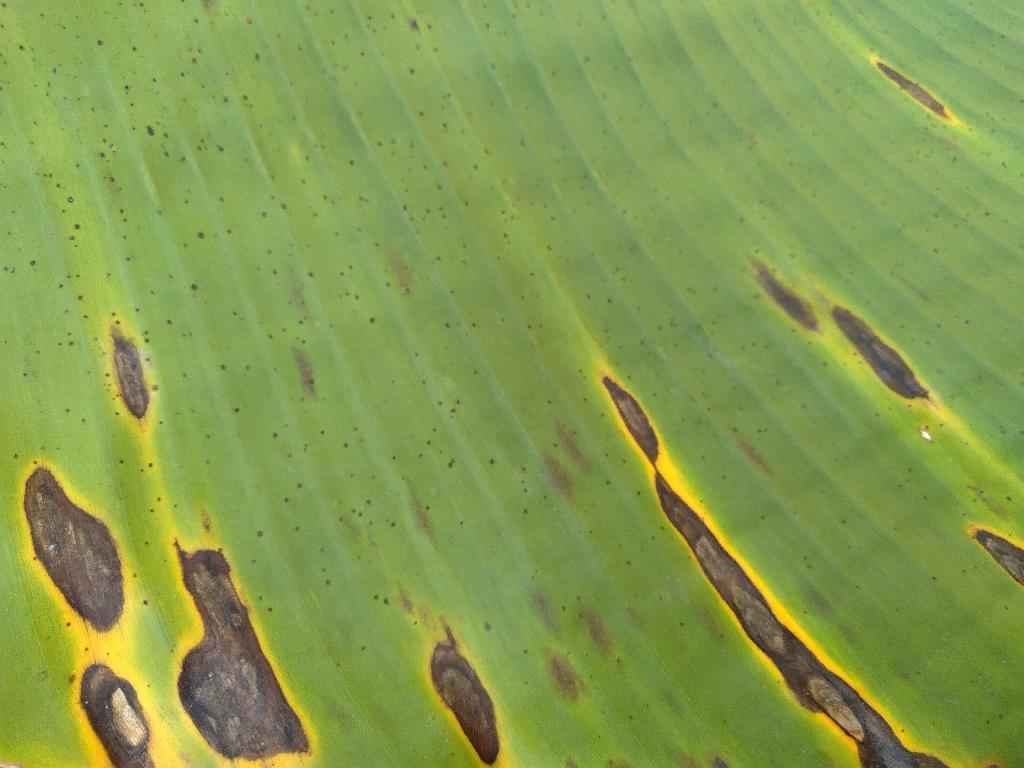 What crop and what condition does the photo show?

banana, black sigatoka
